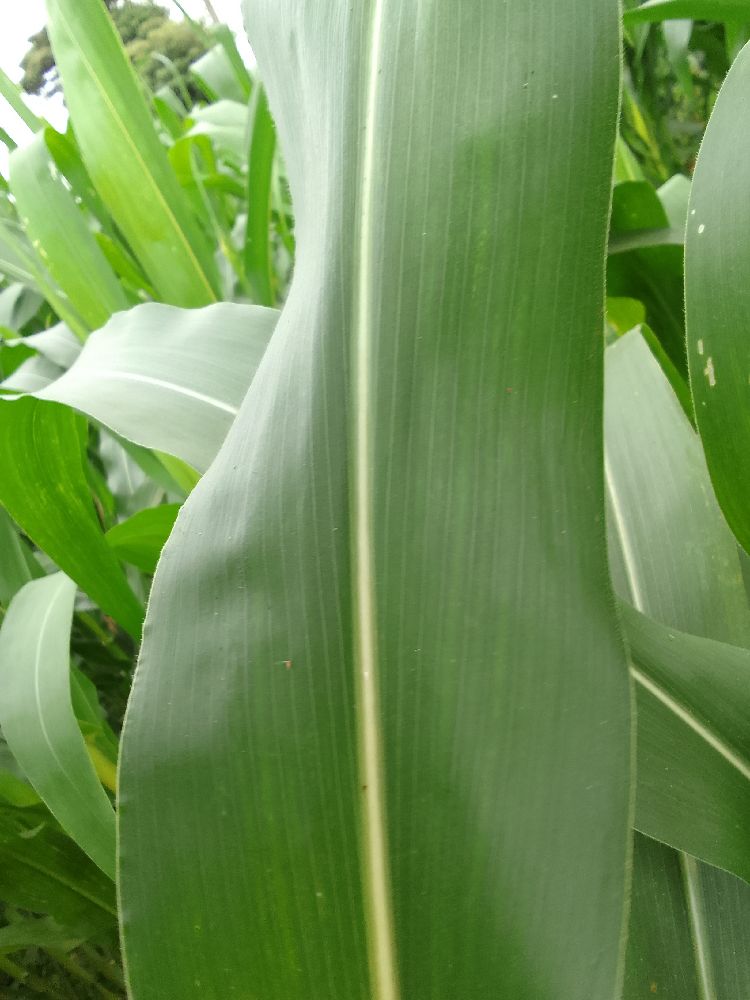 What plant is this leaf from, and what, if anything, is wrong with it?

maize, healthy
